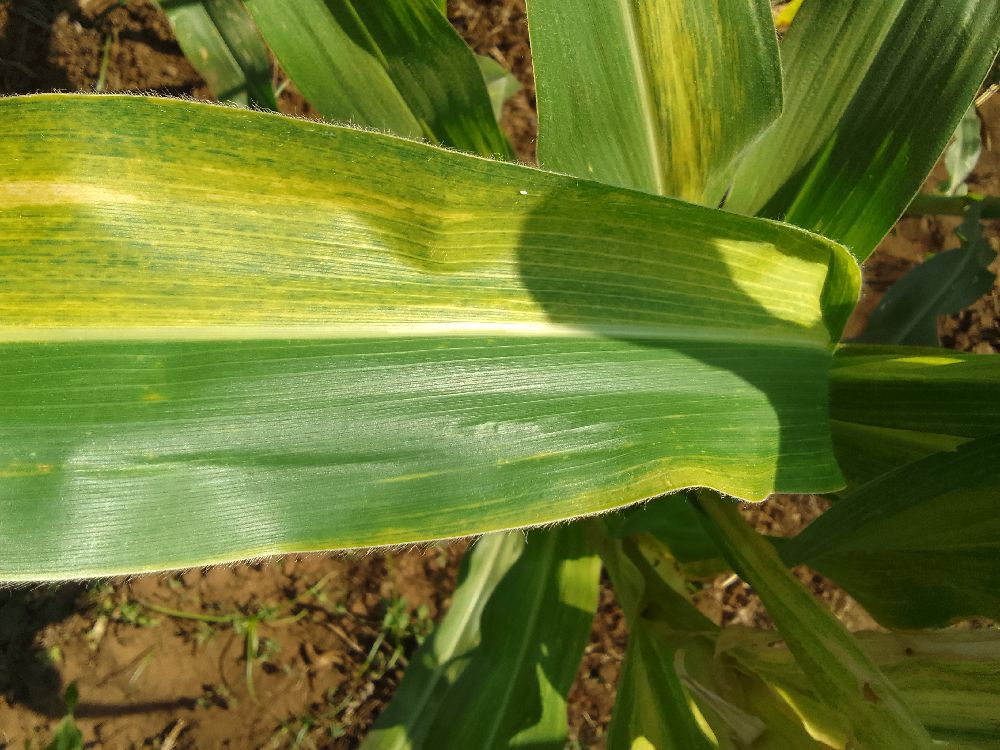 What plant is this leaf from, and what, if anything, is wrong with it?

maize, maize lethal necrosis
